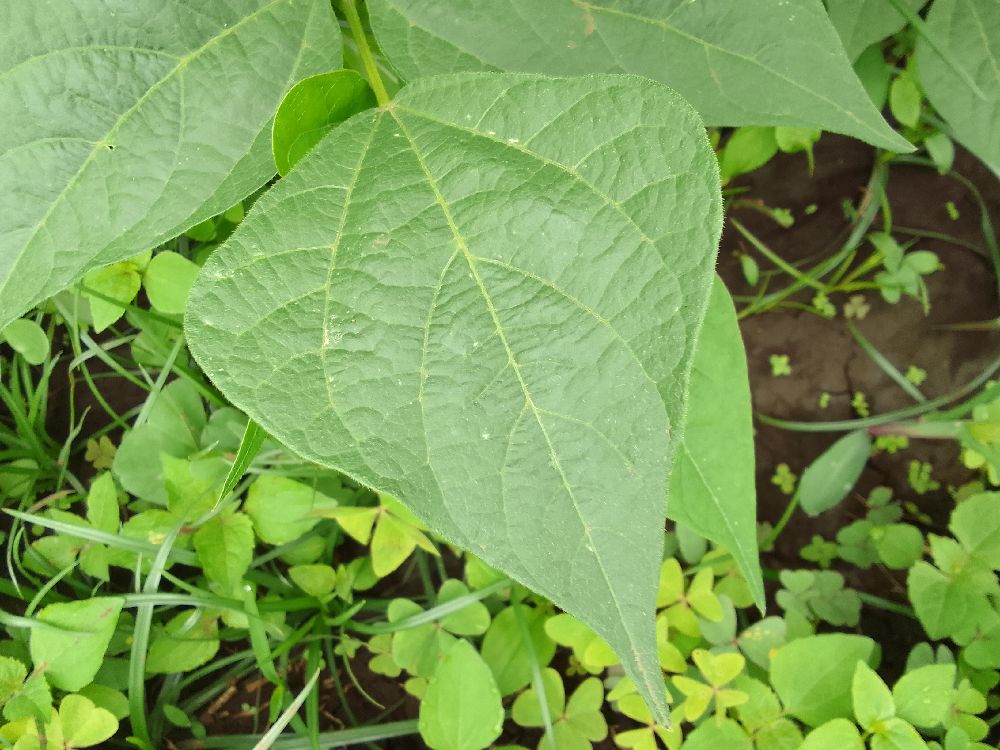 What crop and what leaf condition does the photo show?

common bean, healthy
